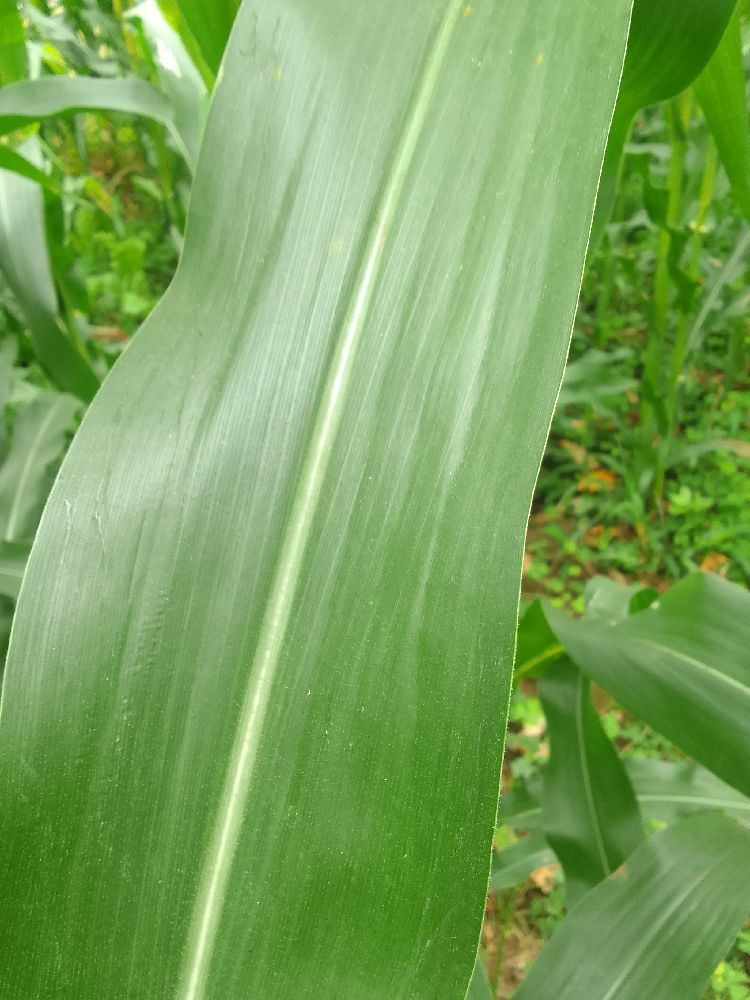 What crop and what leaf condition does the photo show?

maize, healthy
